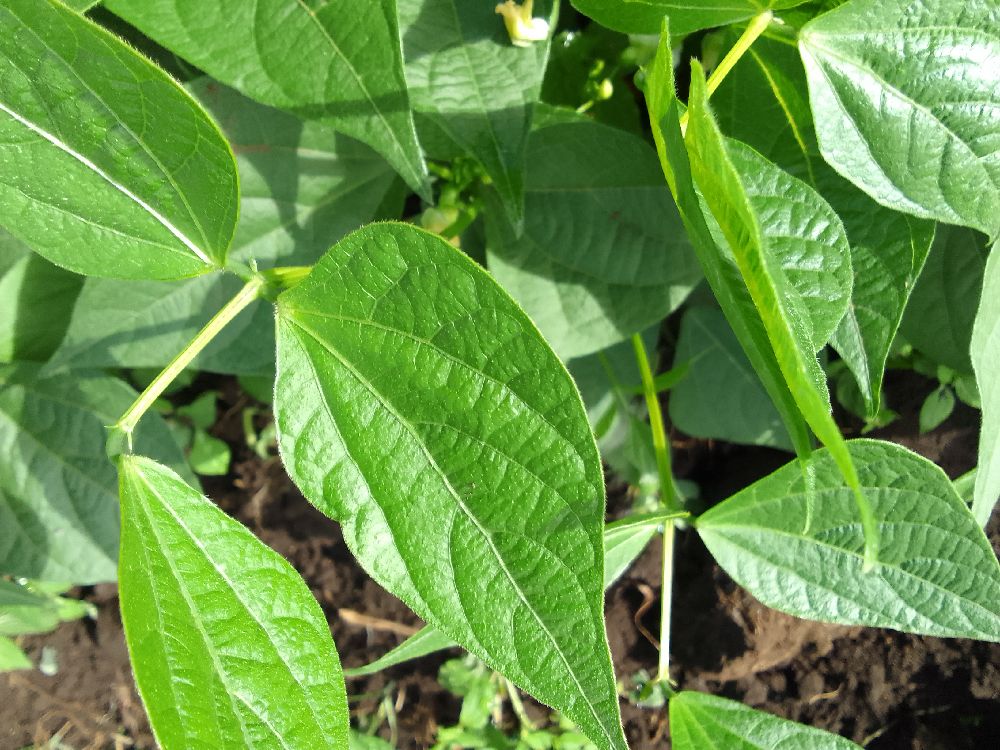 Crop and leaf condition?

common bean, healthy
